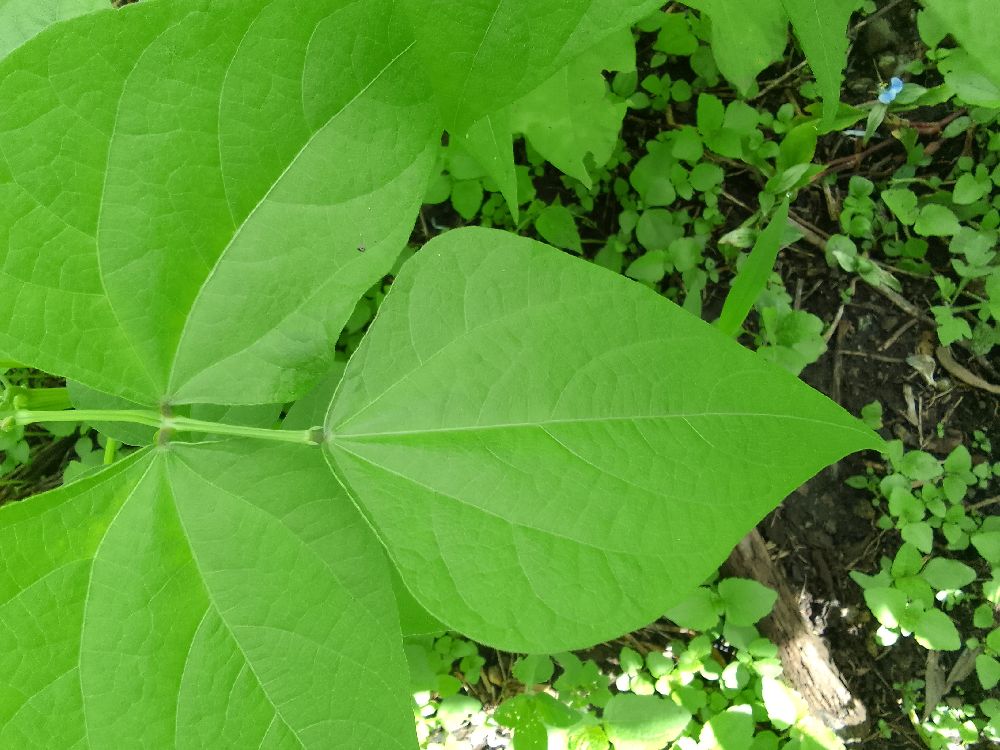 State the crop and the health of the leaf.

common bean, healthy
